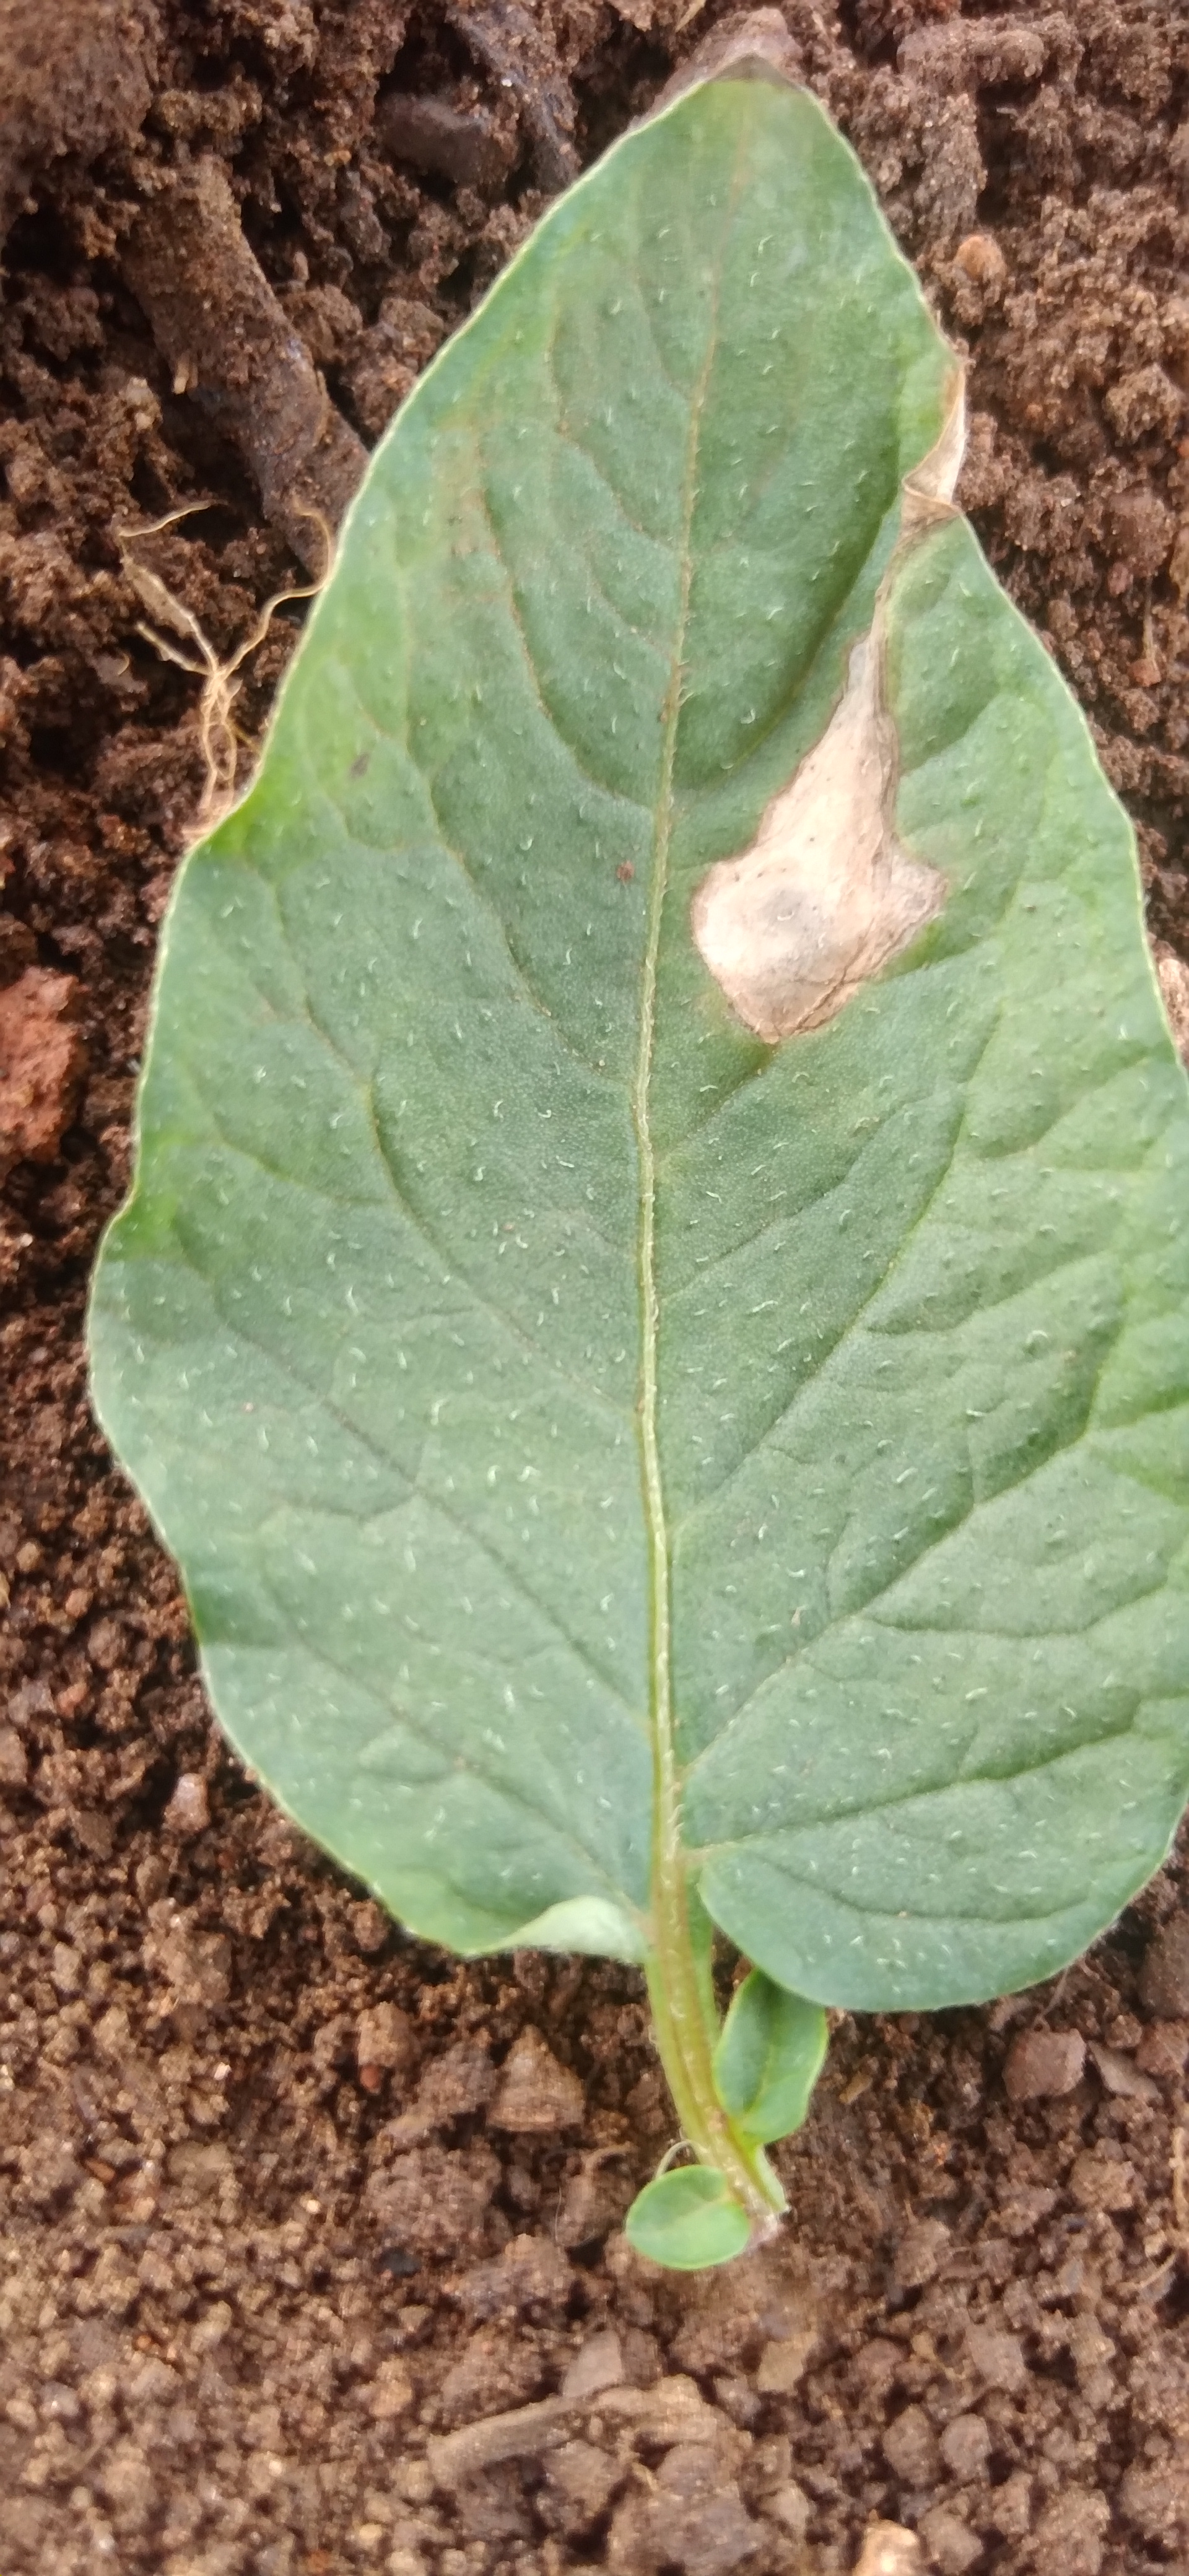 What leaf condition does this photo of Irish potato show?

early blight
